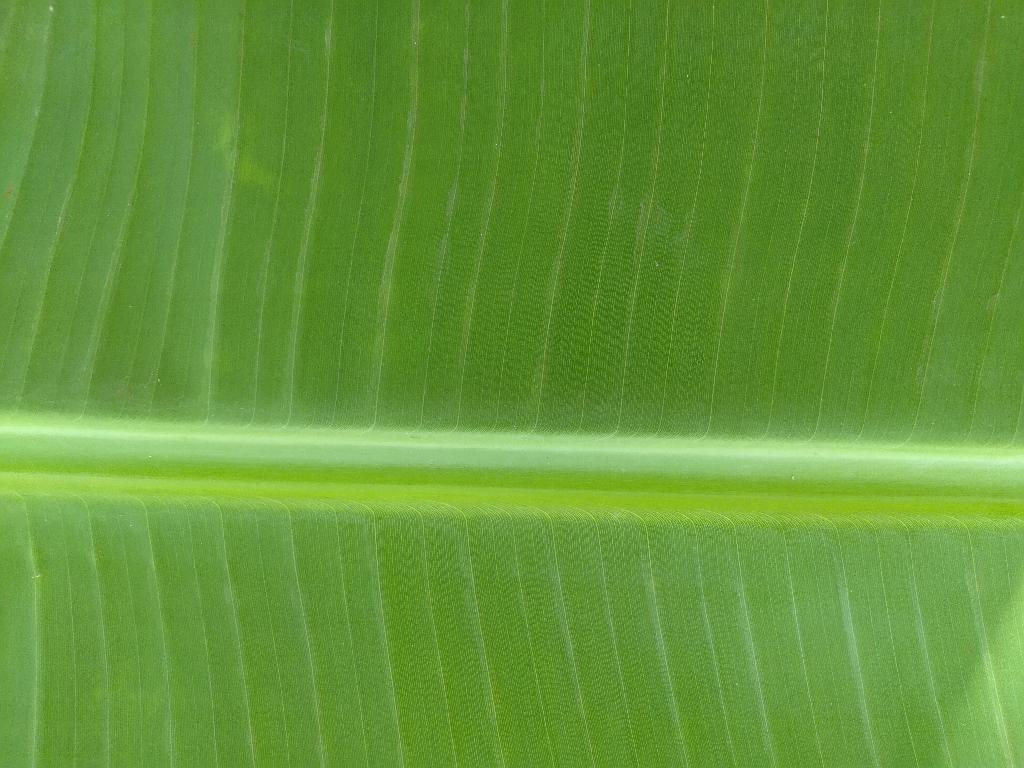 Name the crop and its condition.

banana, healthy
